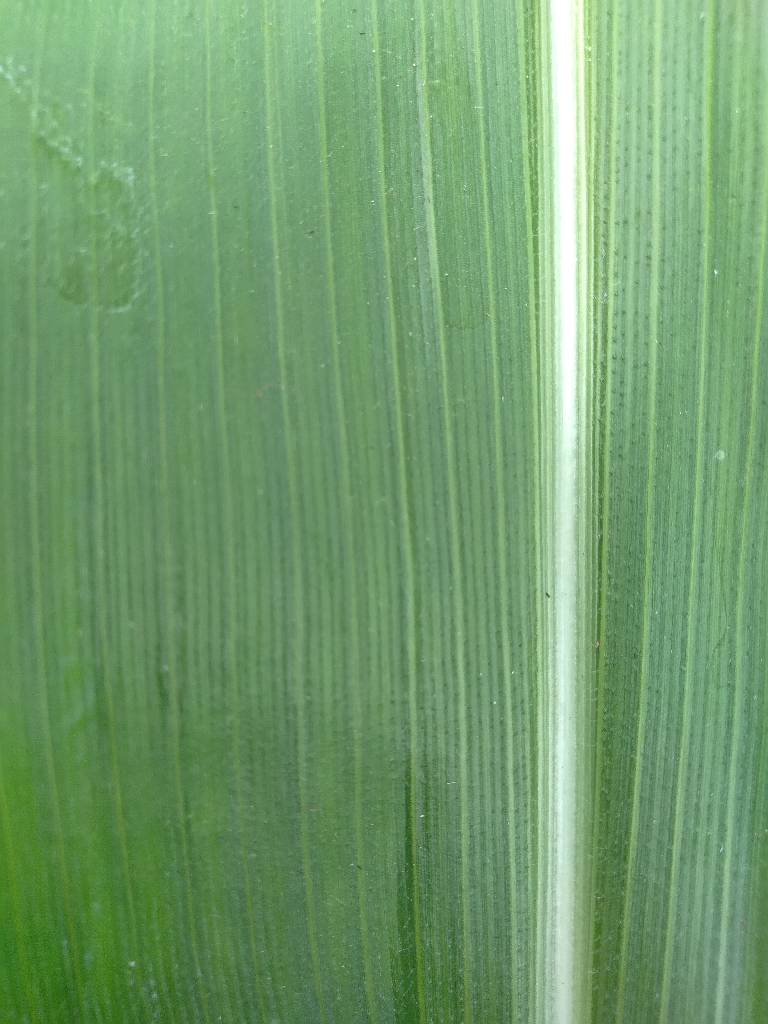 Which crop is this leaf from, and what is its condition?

maize, healthy
